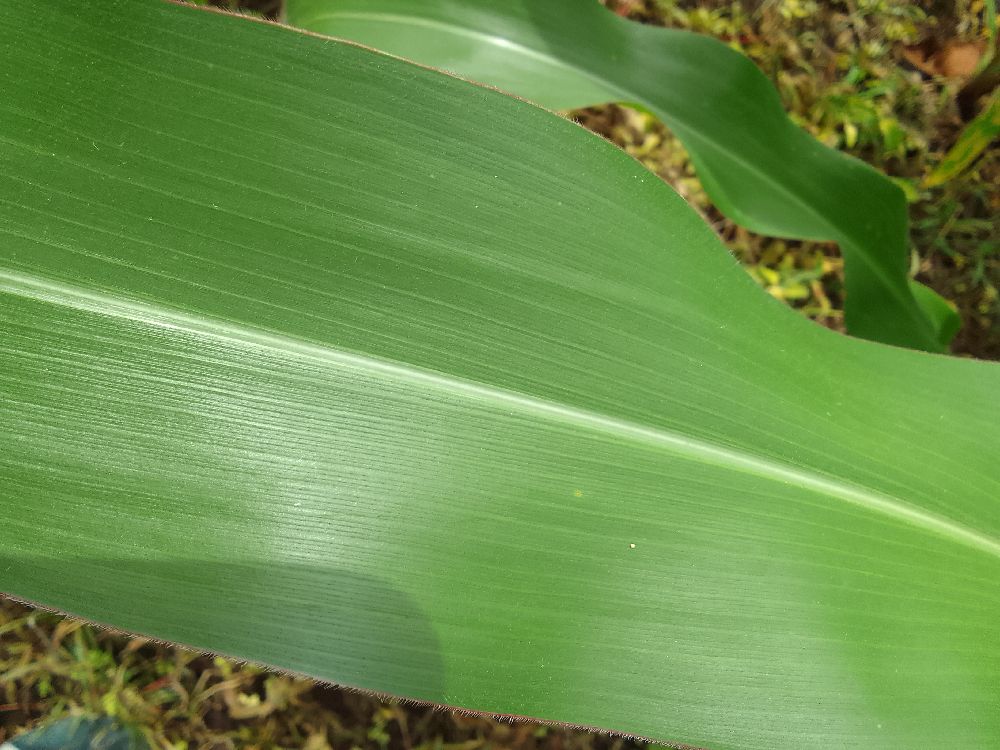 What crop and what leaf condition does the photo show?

maize, healthy
